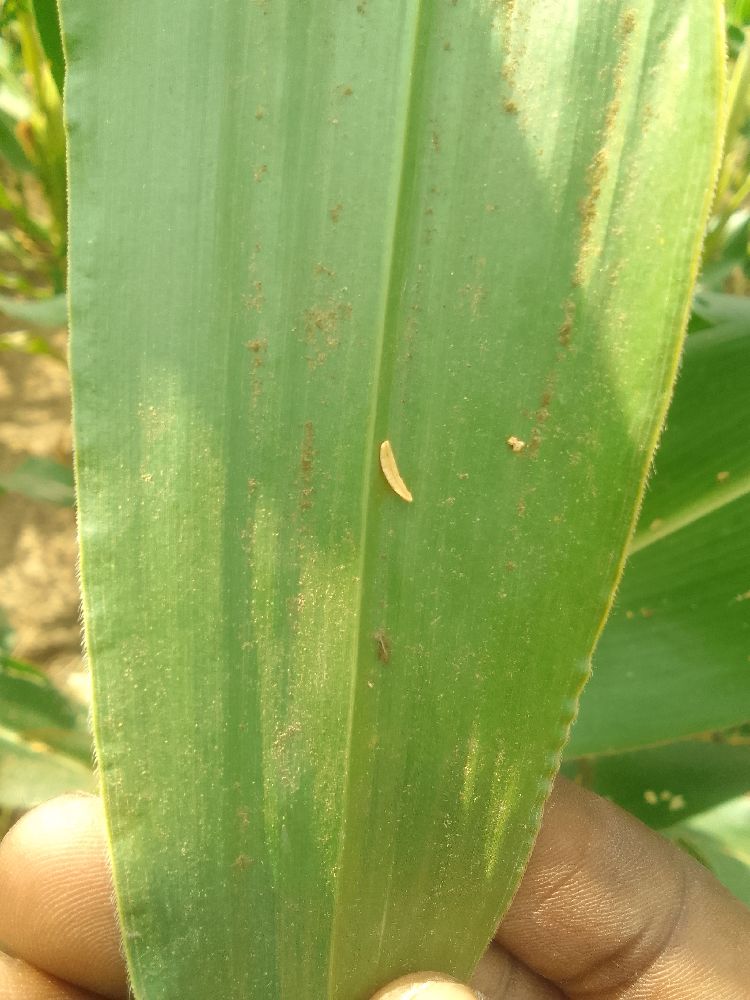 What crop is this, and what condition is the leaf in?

maize, healthy
